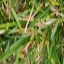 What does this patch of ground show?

grass
